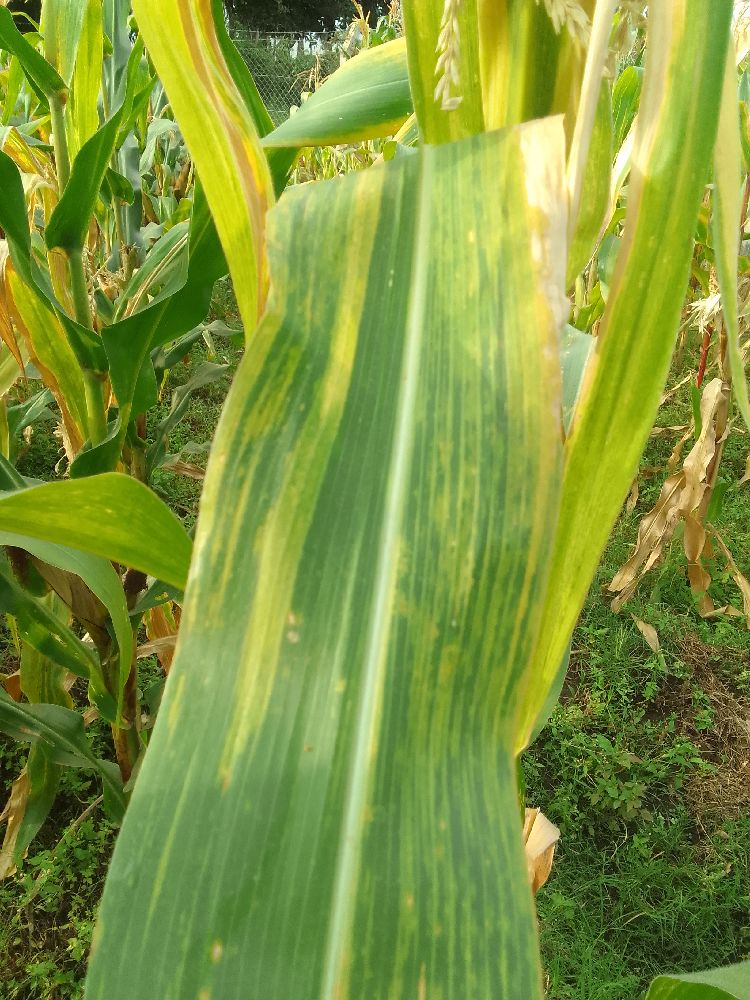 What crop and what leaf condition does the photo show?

maize, maize lethal necrosis
